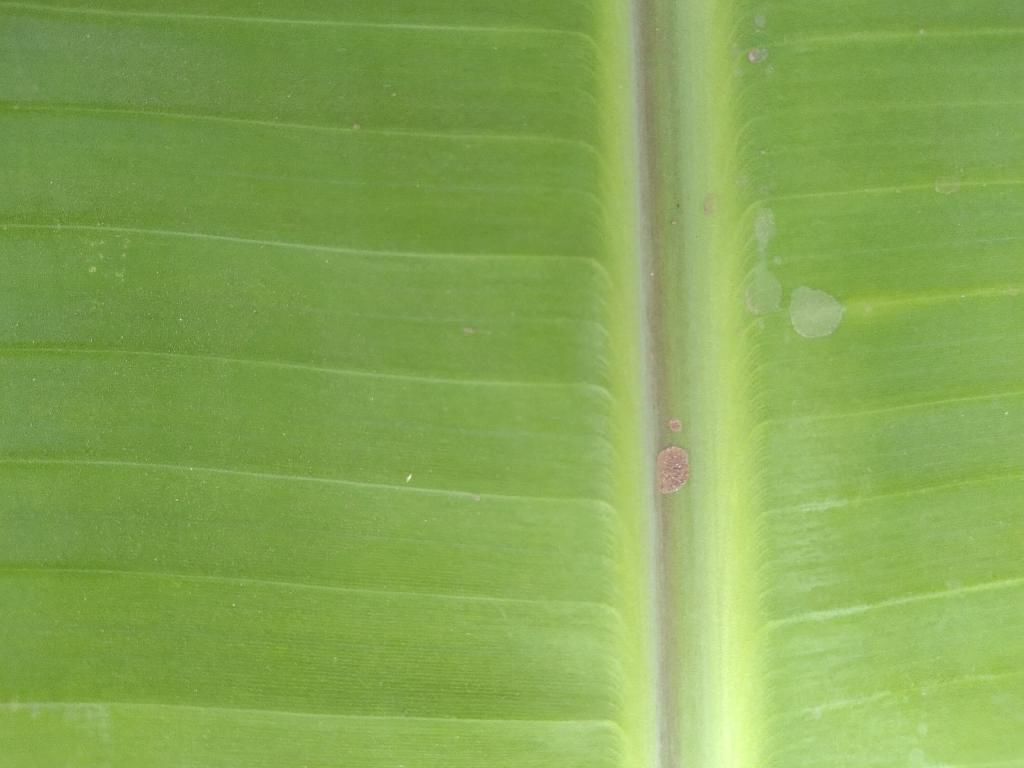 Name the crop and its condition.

banana, healthy
